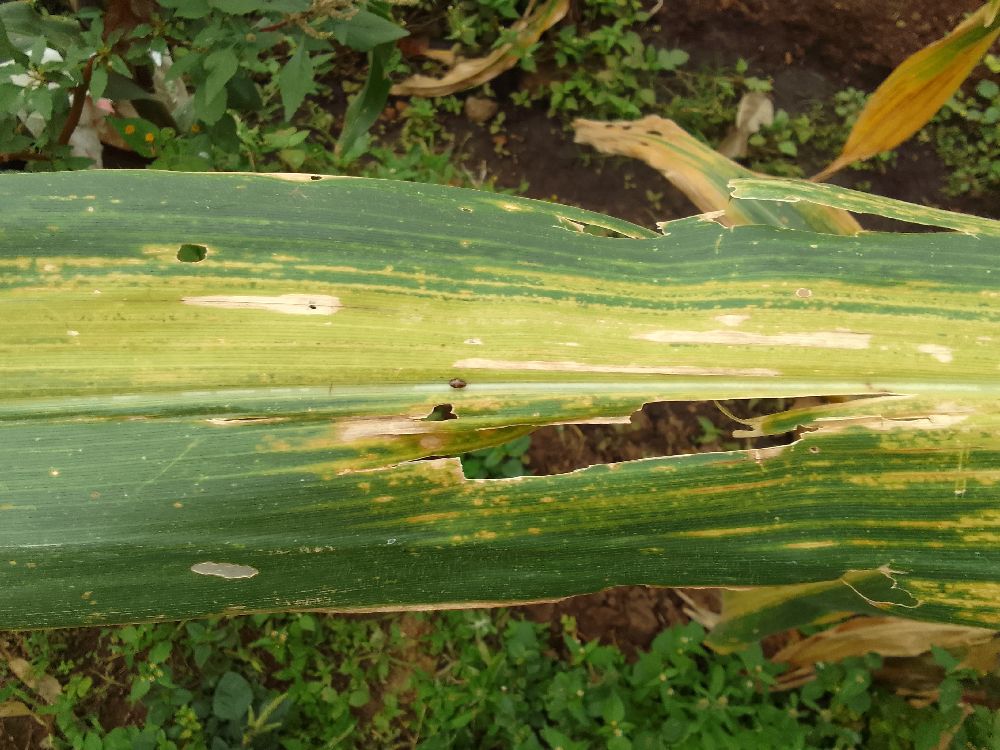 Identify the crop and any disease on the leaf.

maize, maize lethal necrosis
